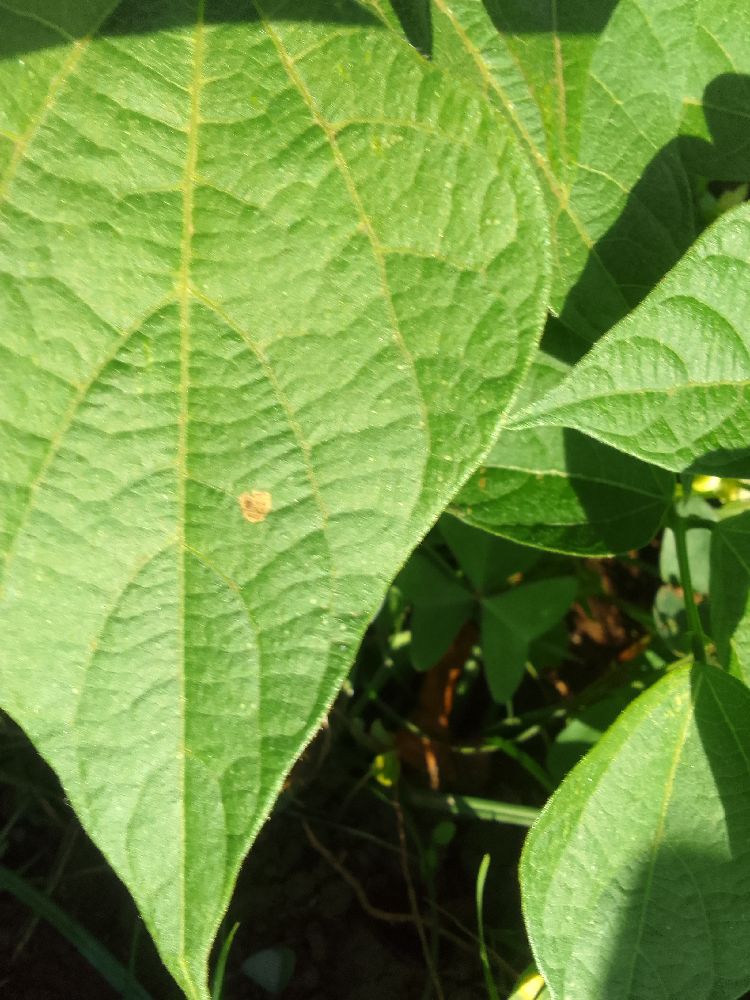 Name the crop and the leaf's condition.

common bean, healthy
